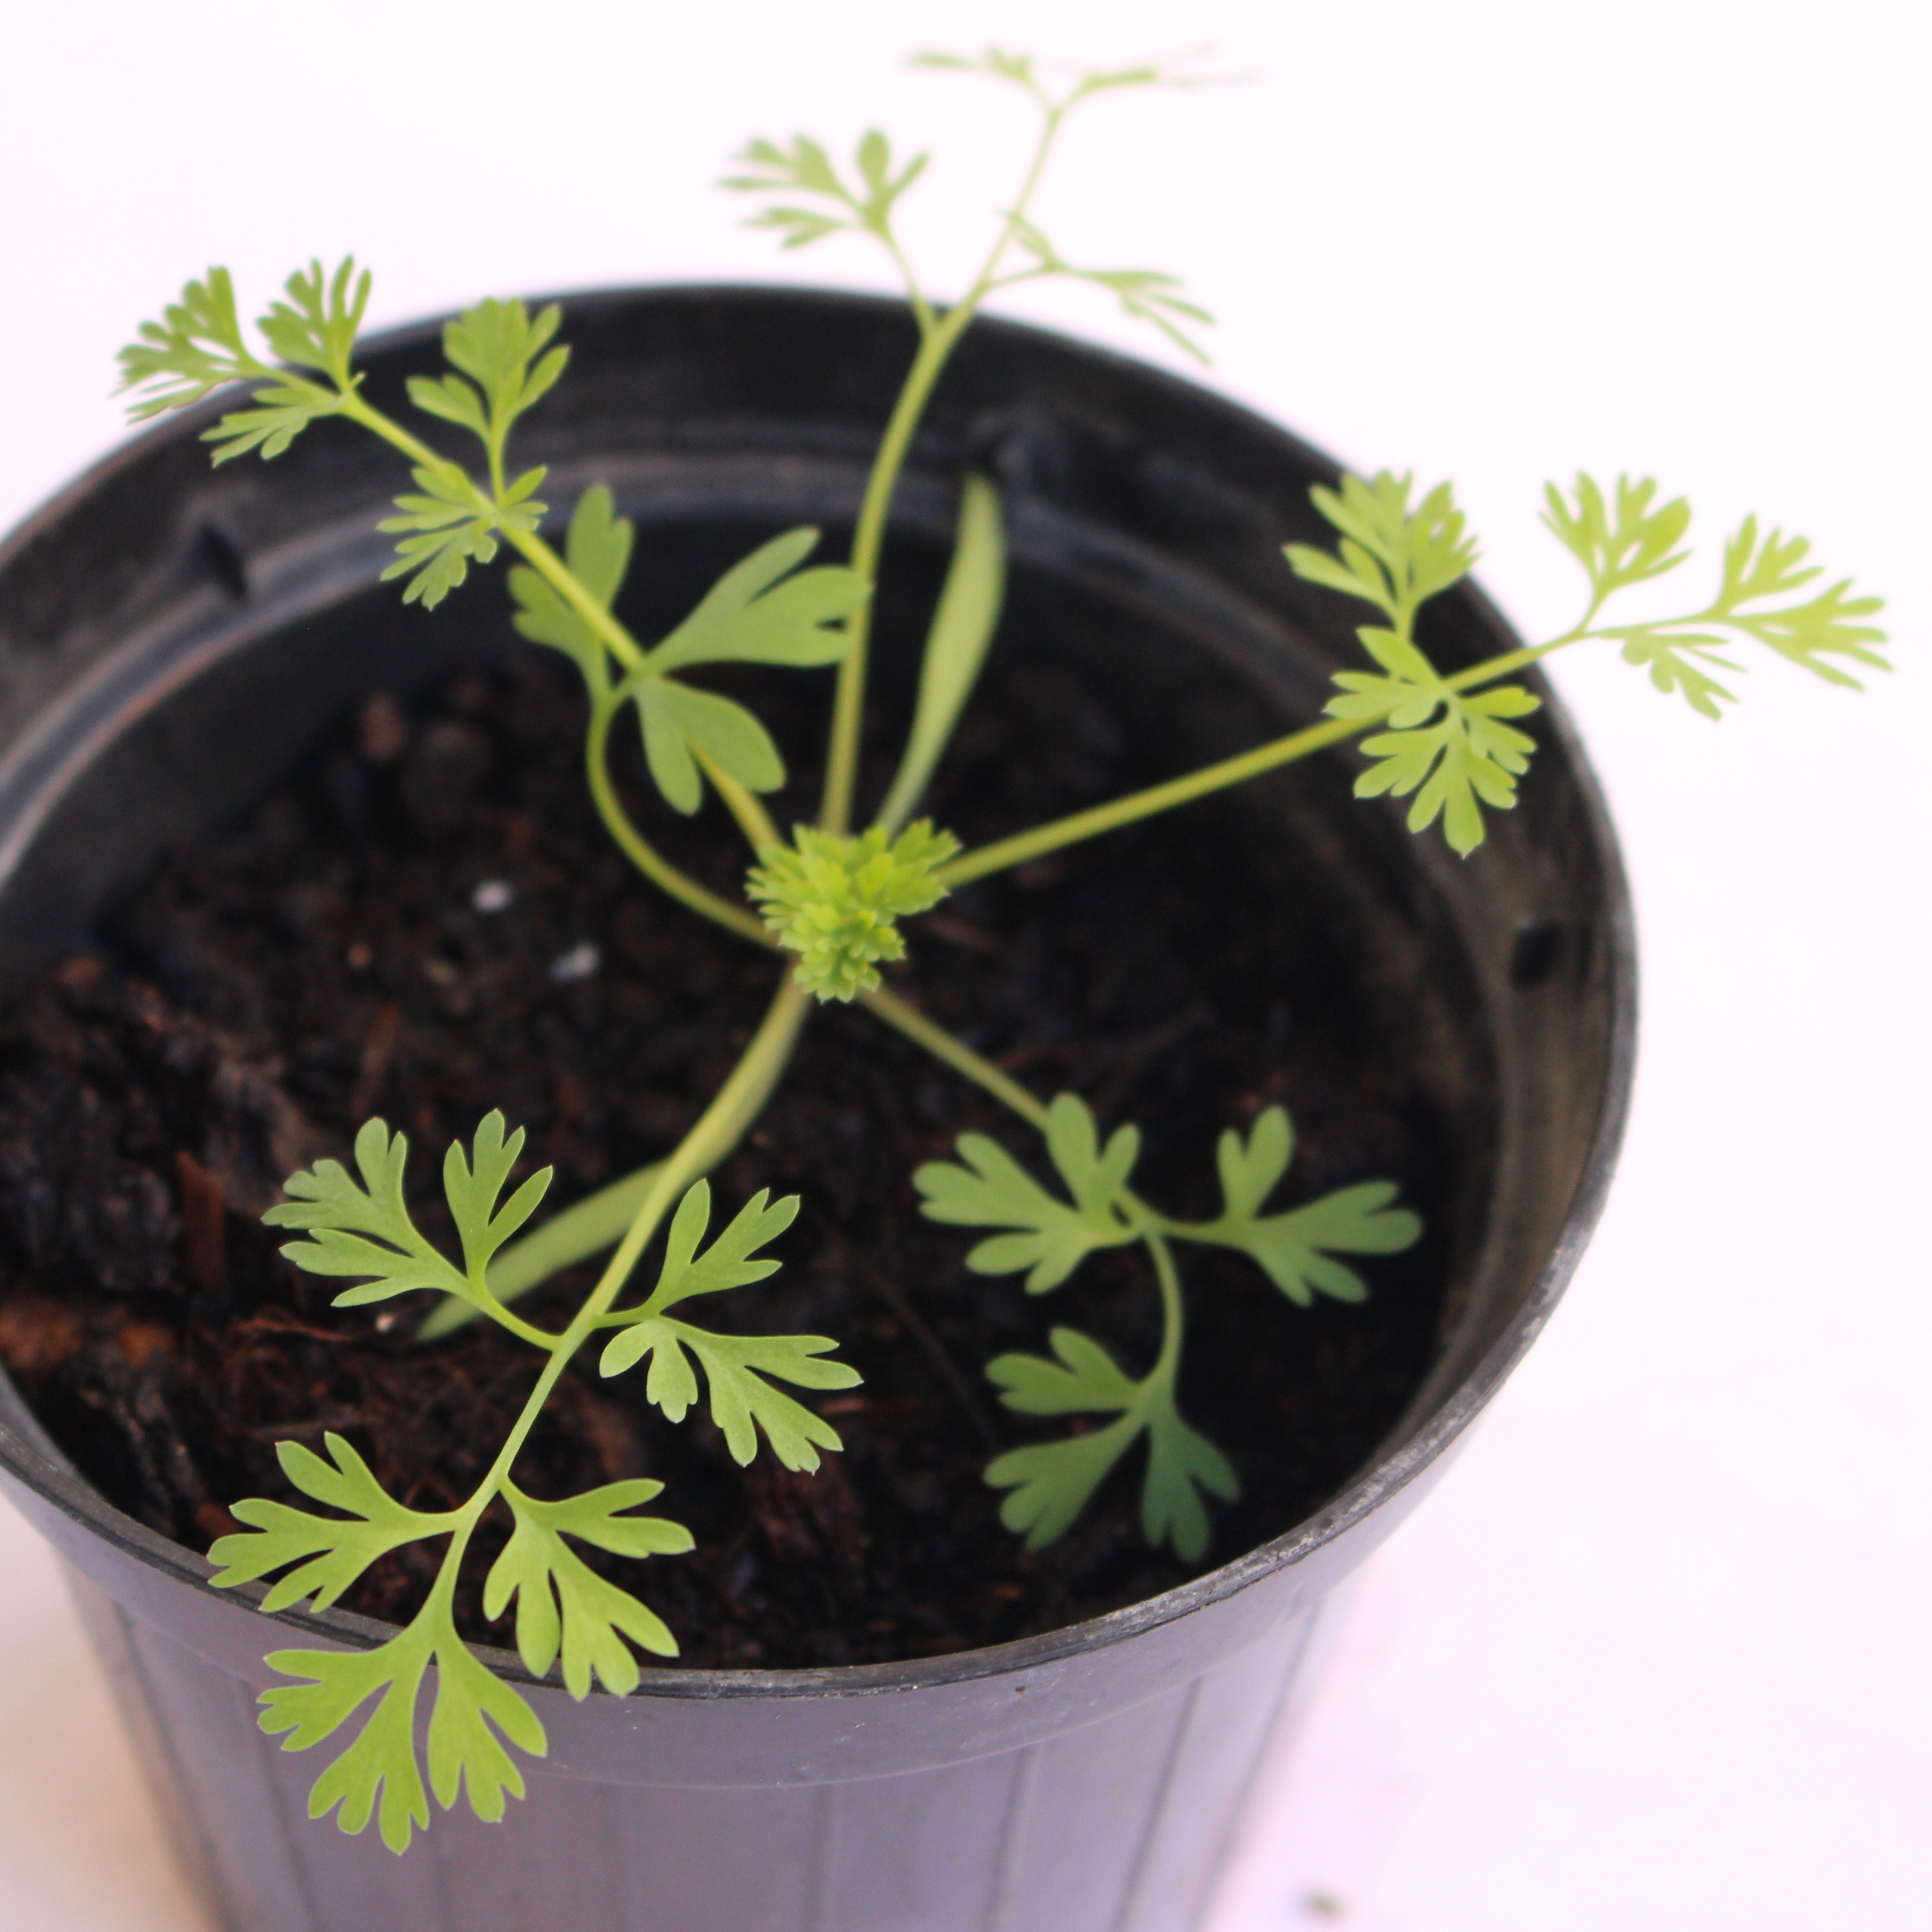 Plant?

Fumaria officinalis
